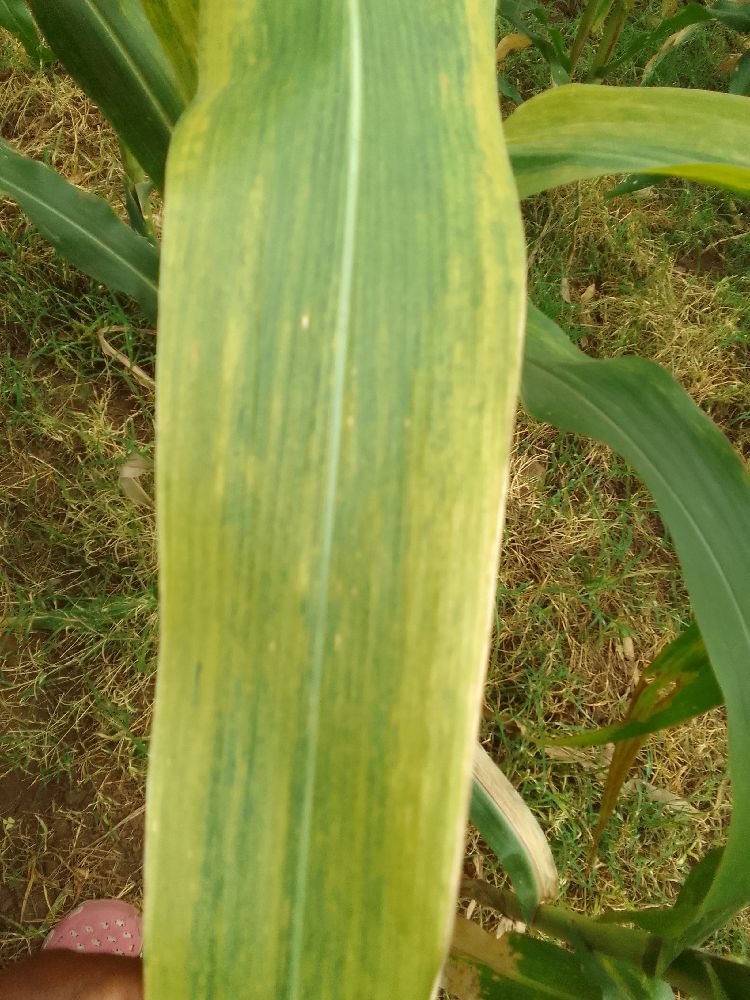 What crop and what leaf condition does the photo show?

maize, maize lethal necrosis
